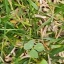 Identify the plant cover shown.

unstructured weed
